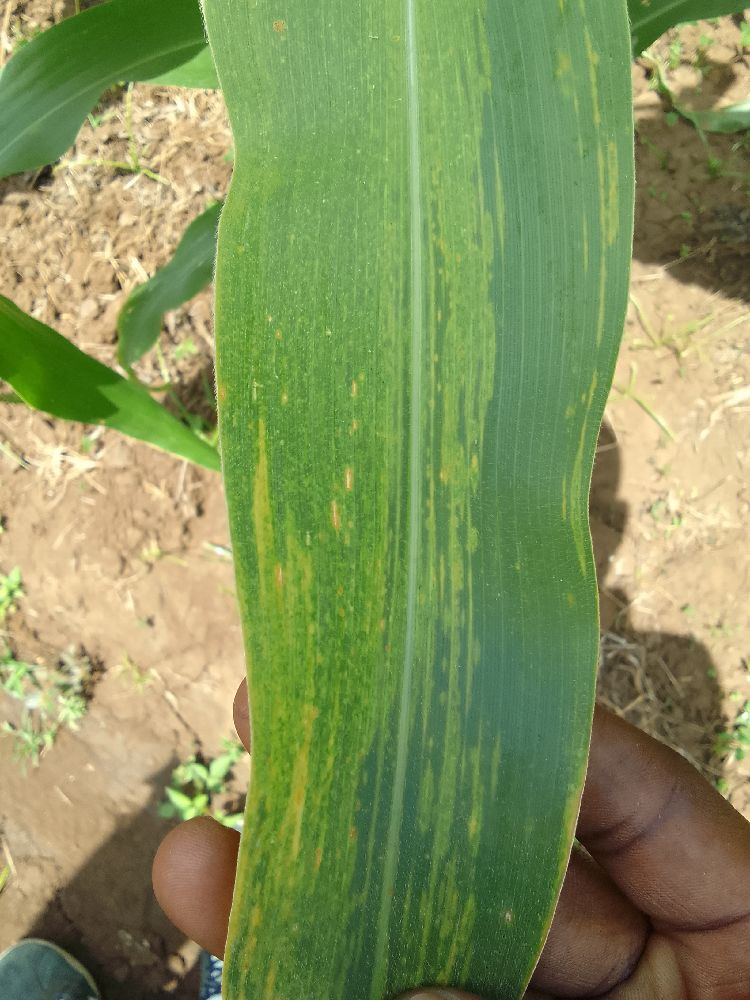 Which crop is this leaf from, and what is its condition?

maize, maize lethal necrosis
